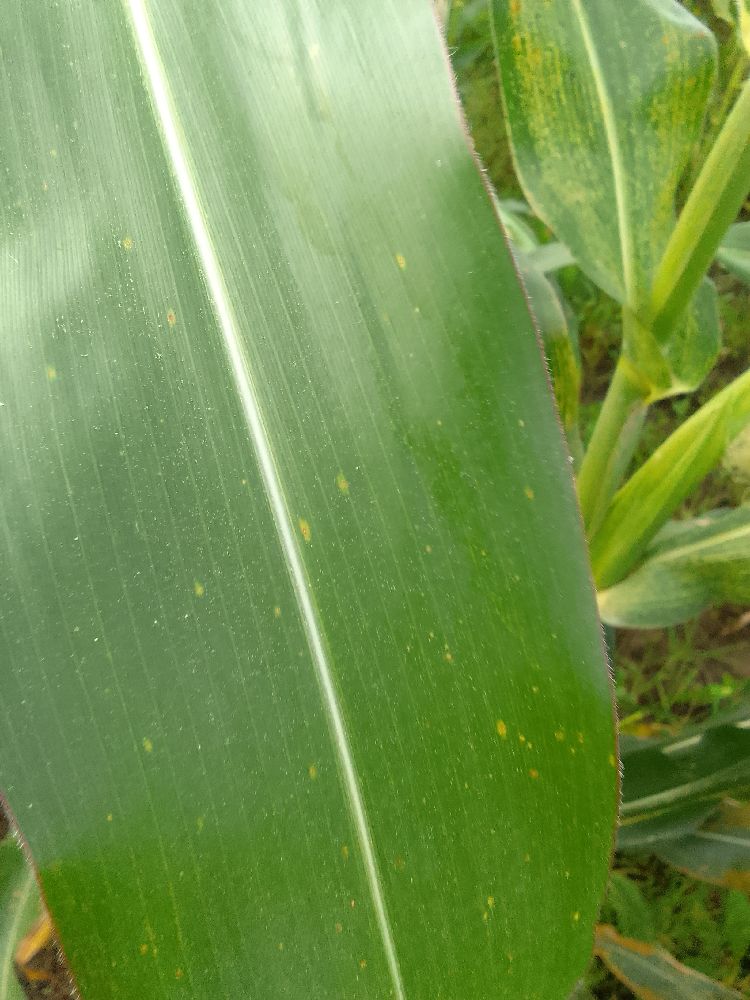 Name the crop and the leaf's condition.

maize, healthy
